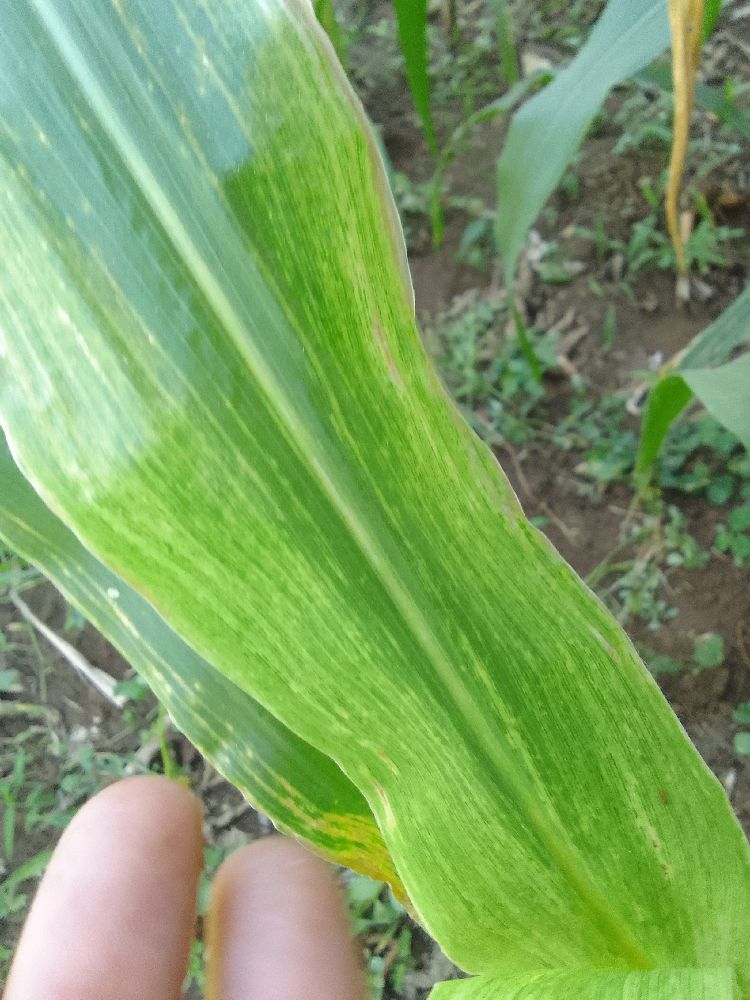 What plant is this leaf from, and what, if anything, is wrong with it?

maize, maize lethal necrosis
